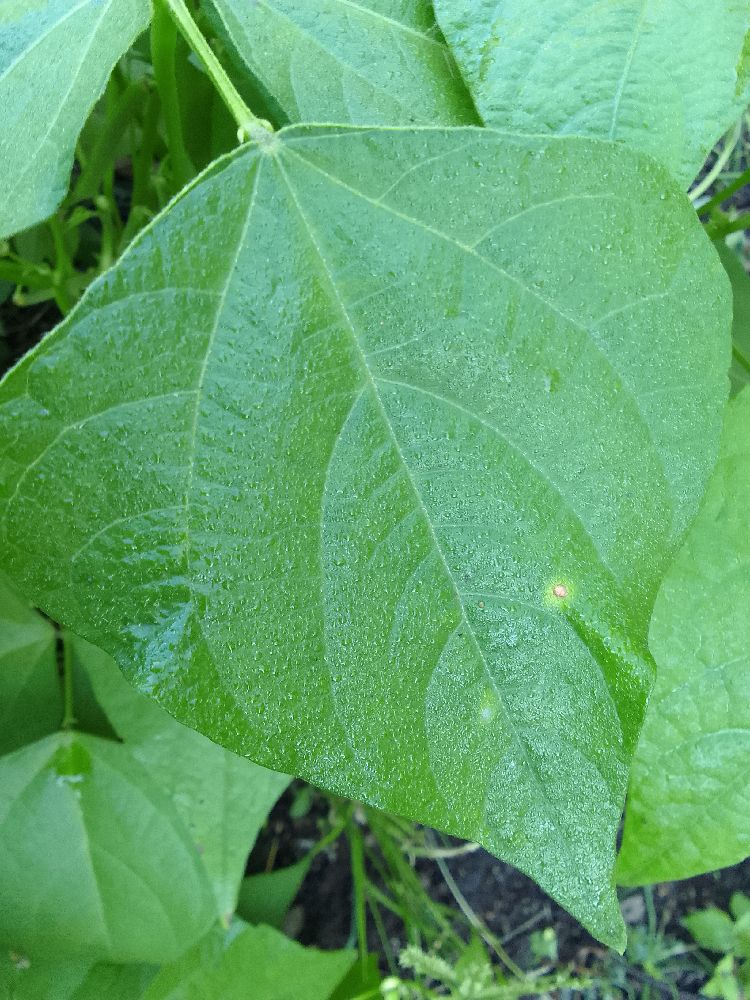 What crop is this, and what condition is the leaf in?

common bean, healthy
